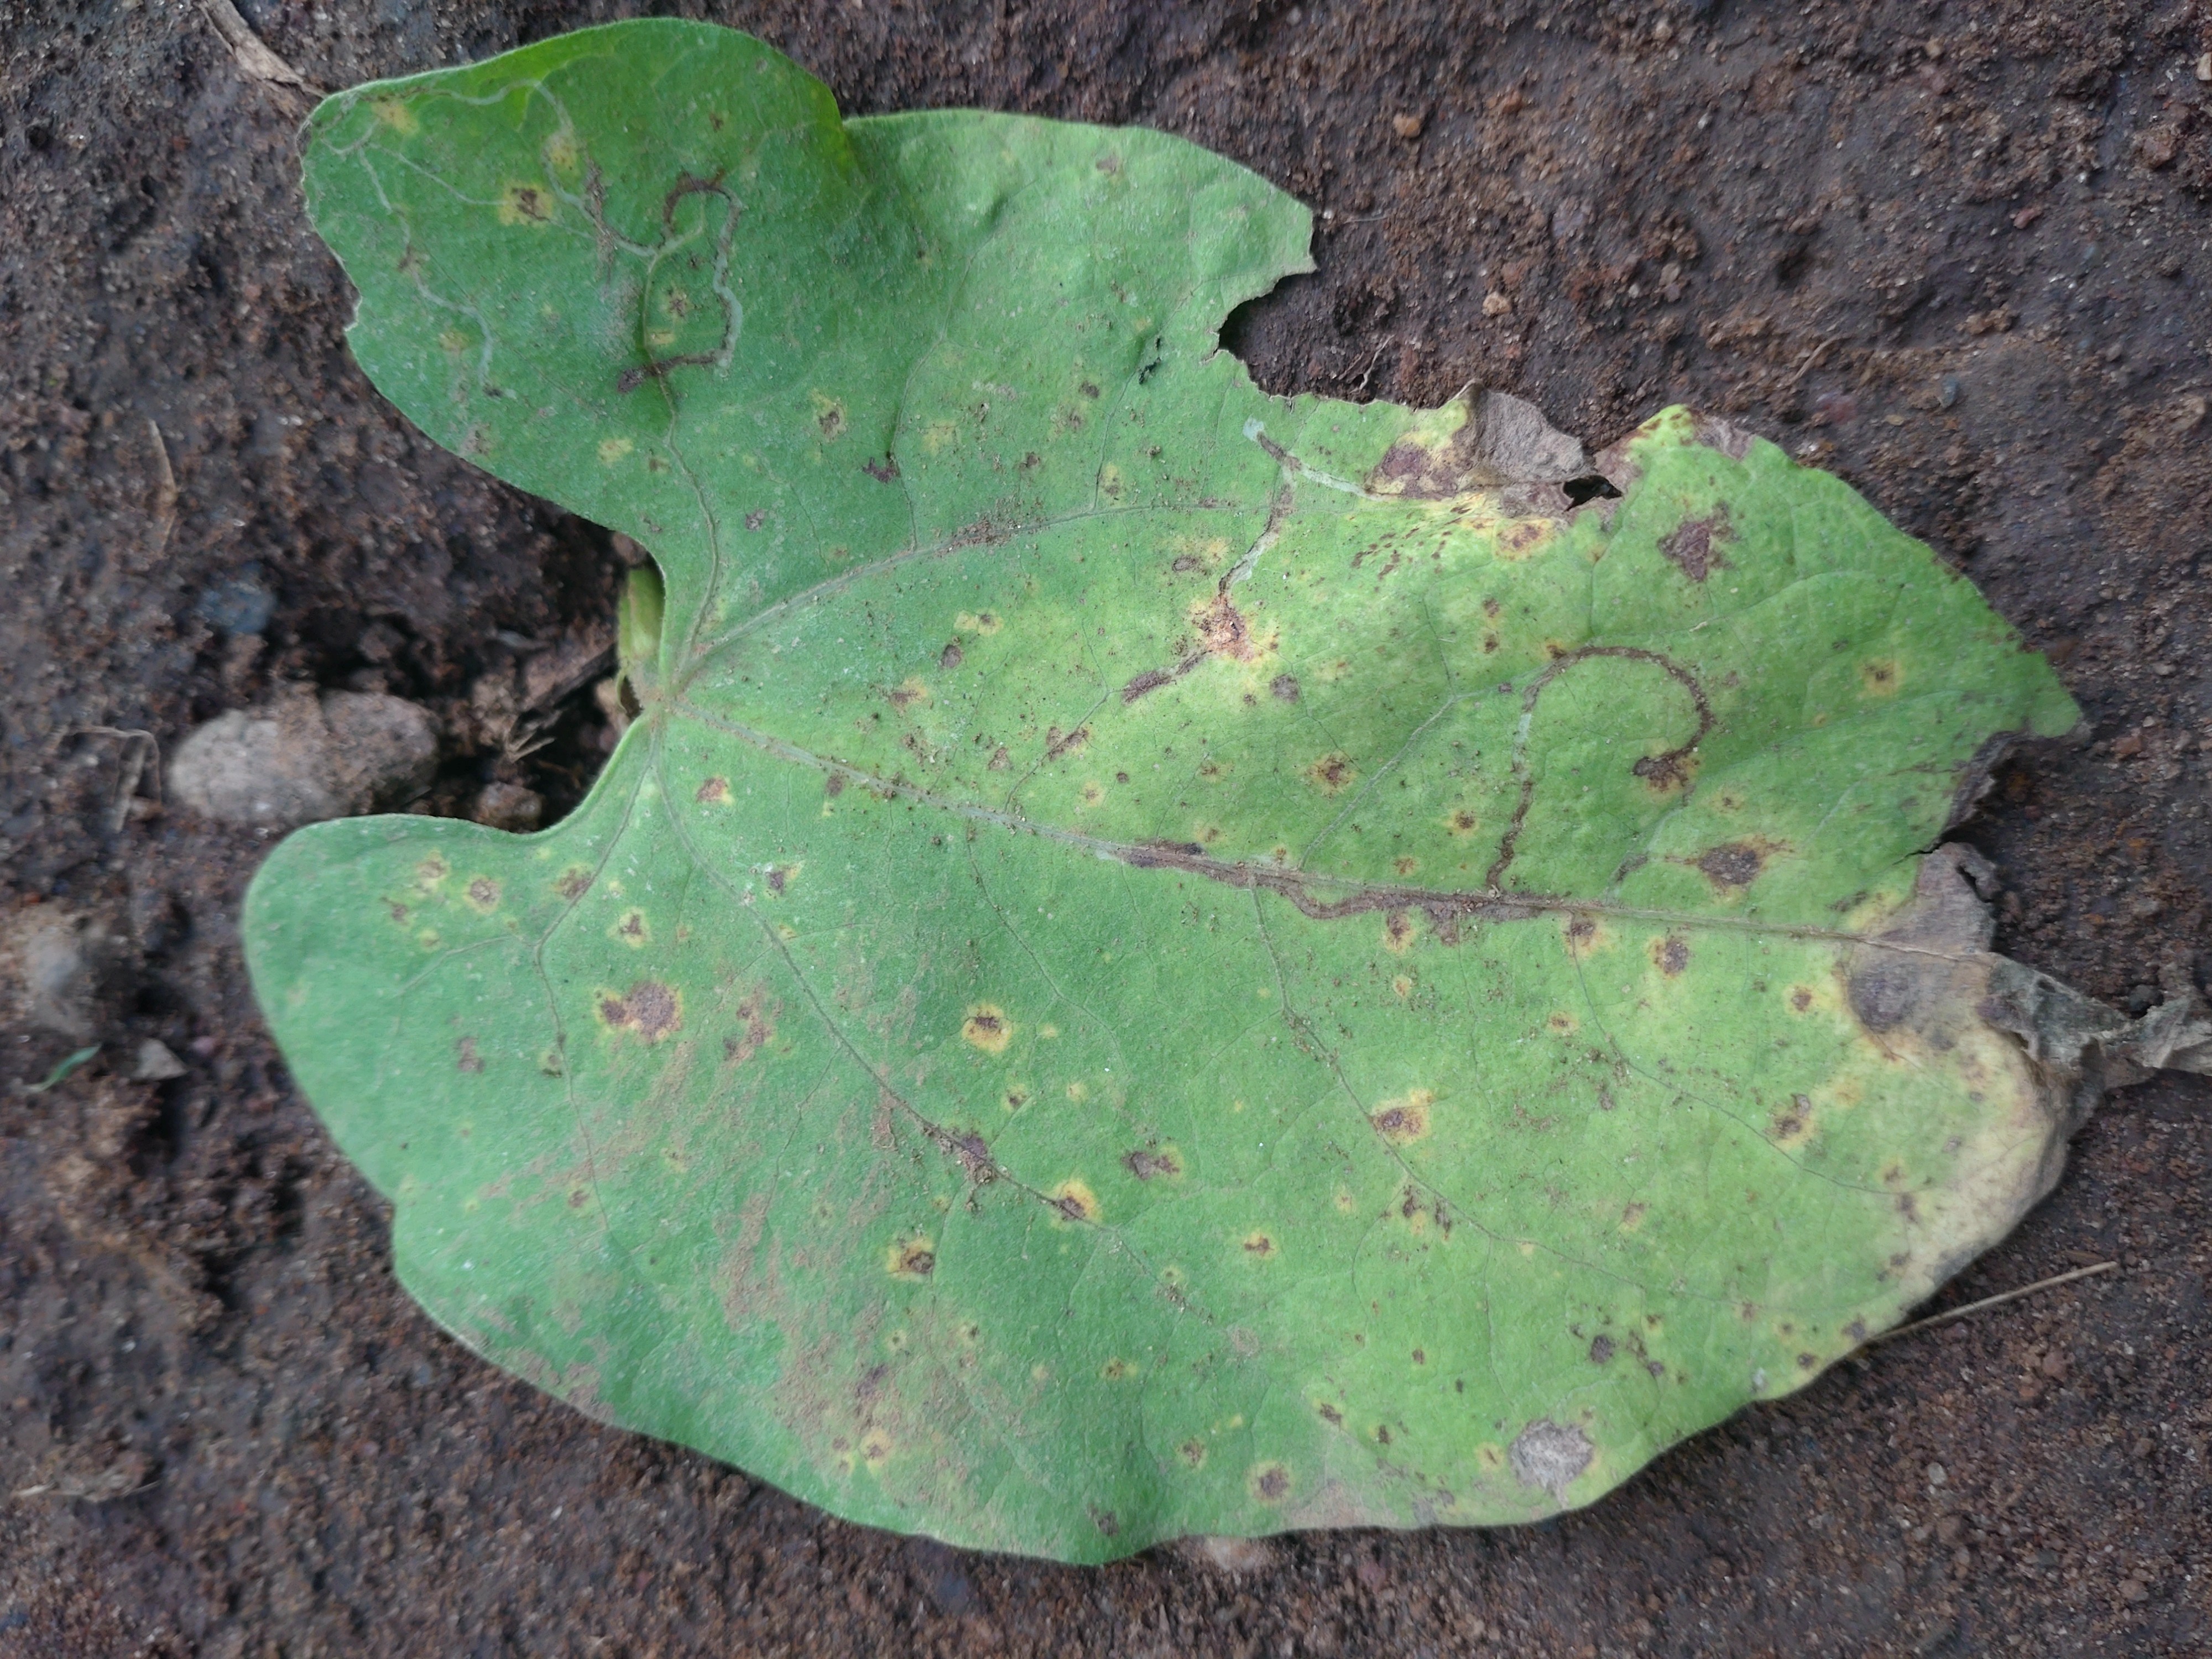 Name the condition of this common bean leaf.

rust
